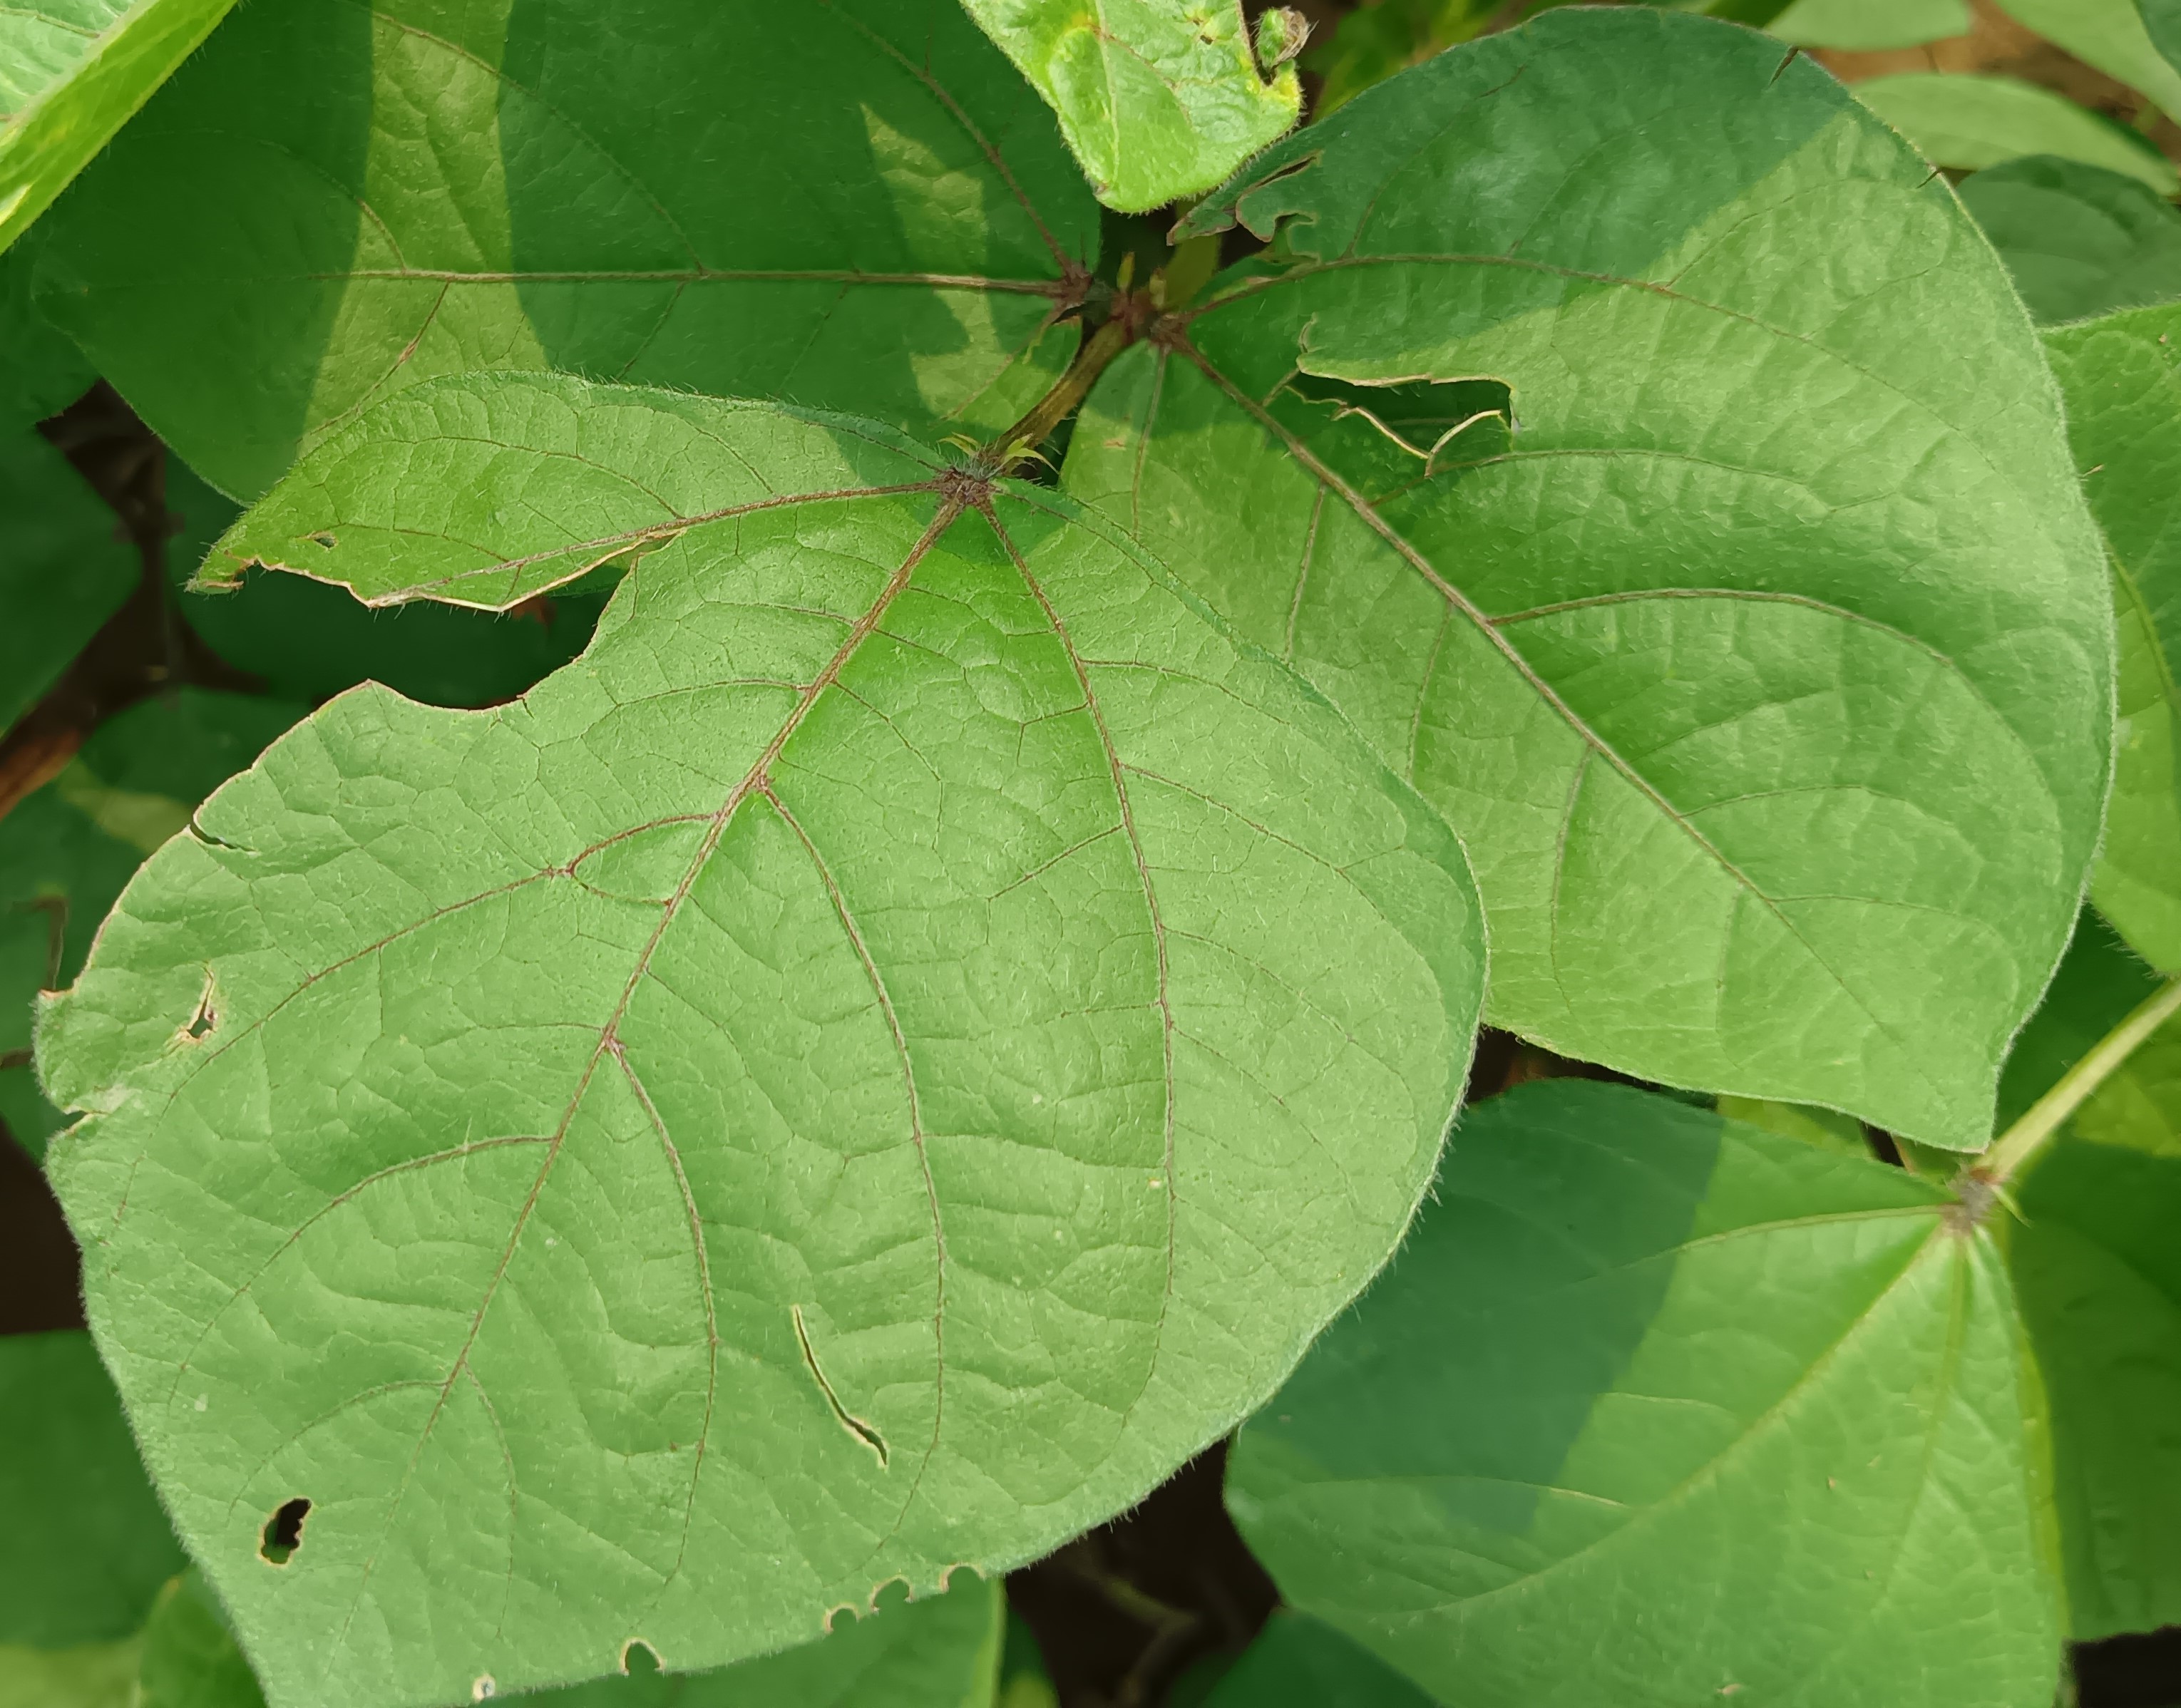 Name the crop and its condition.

mungbean, healthy
